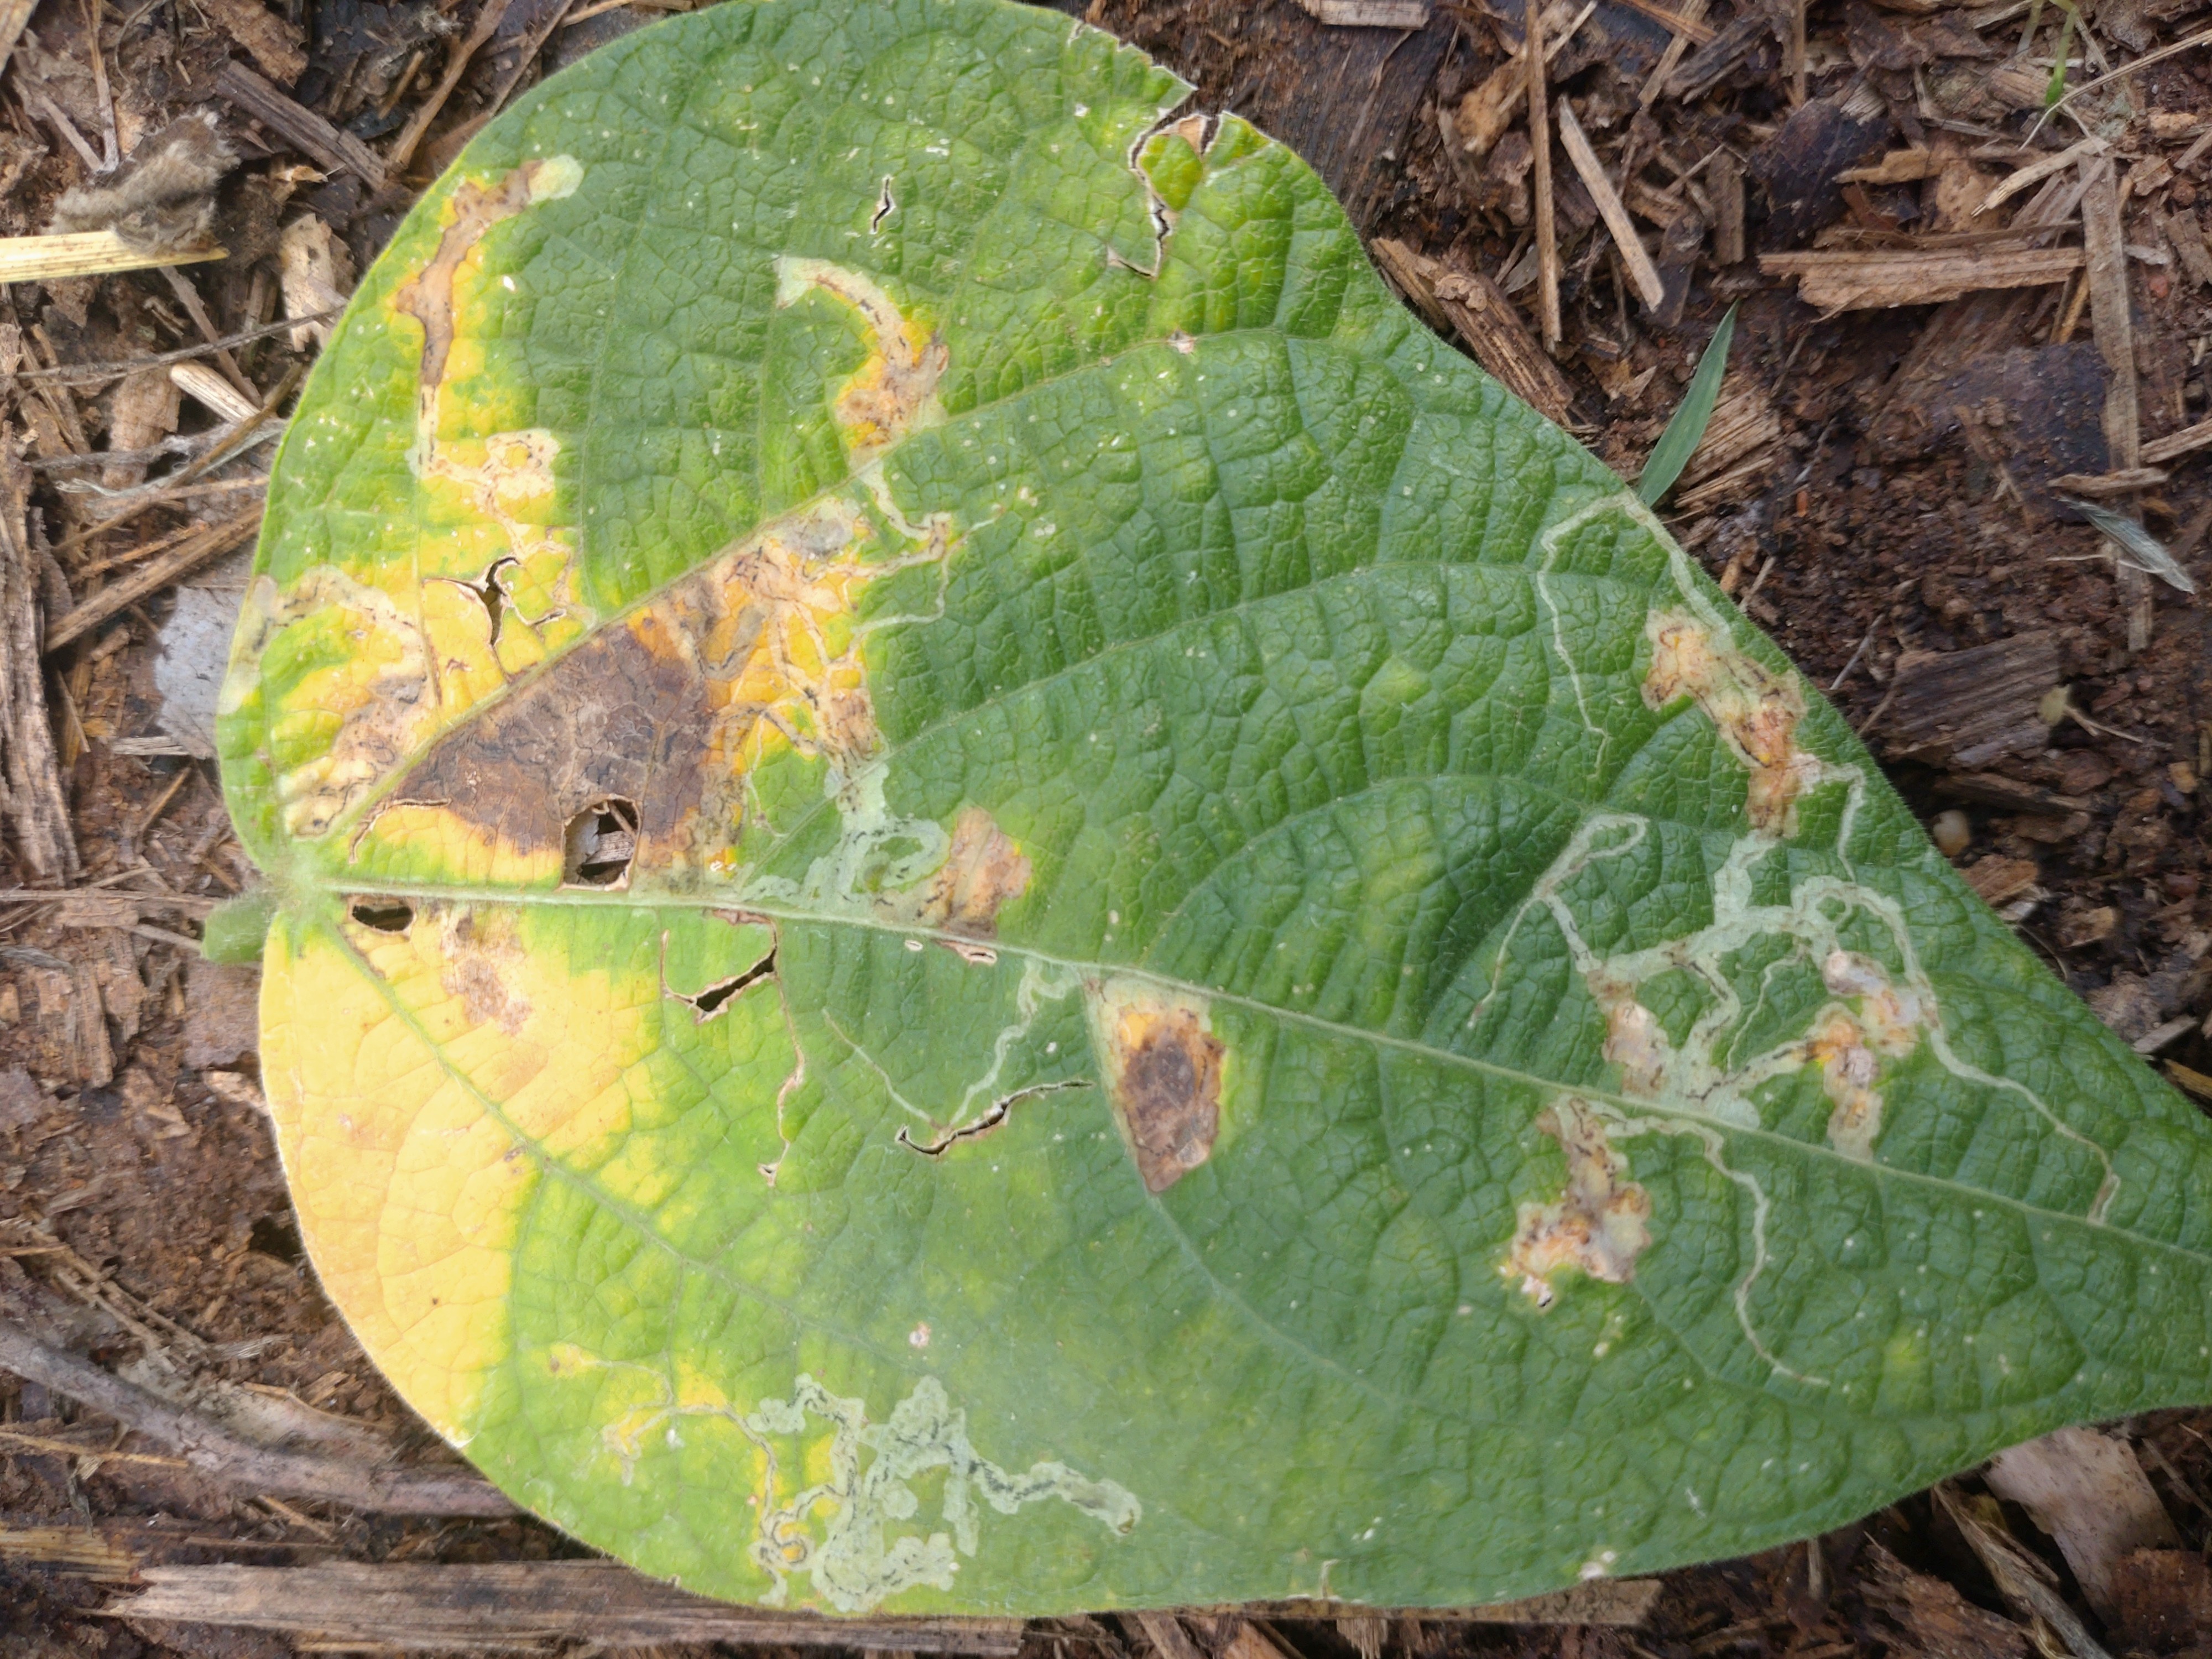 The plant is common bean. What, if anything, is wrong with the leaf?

anthracnose
